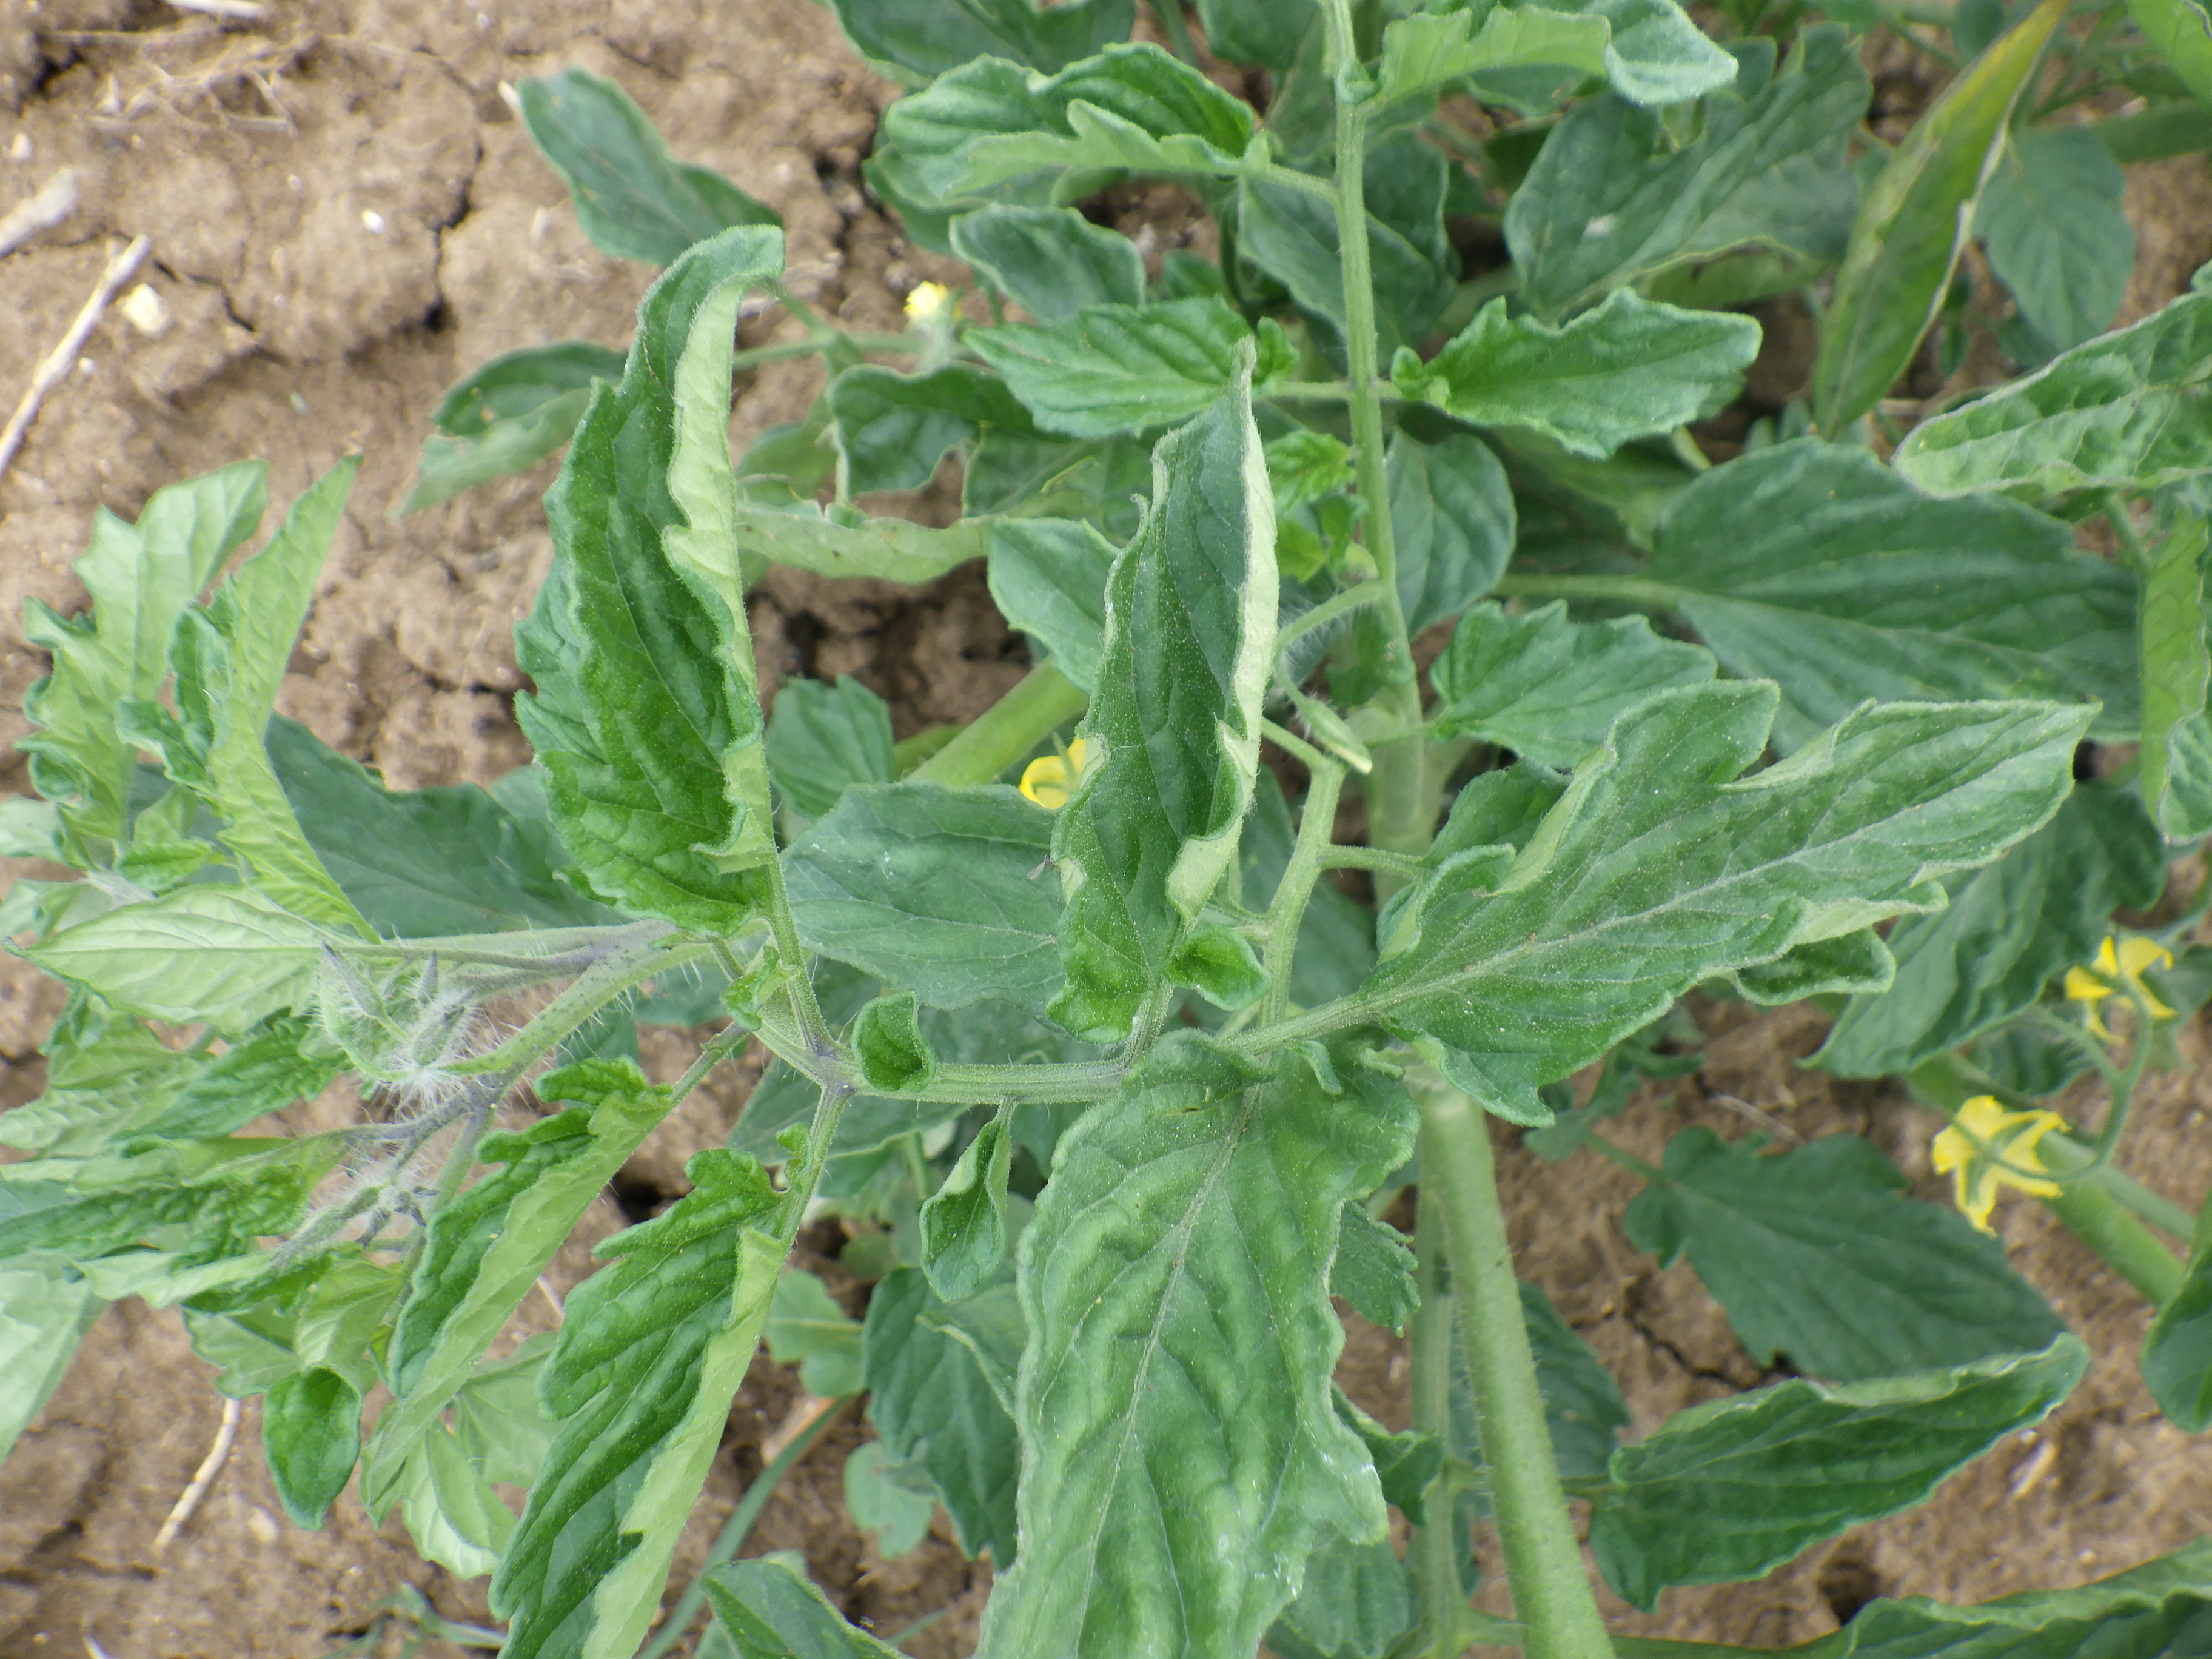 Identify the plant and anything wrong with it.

tomato, water stress
